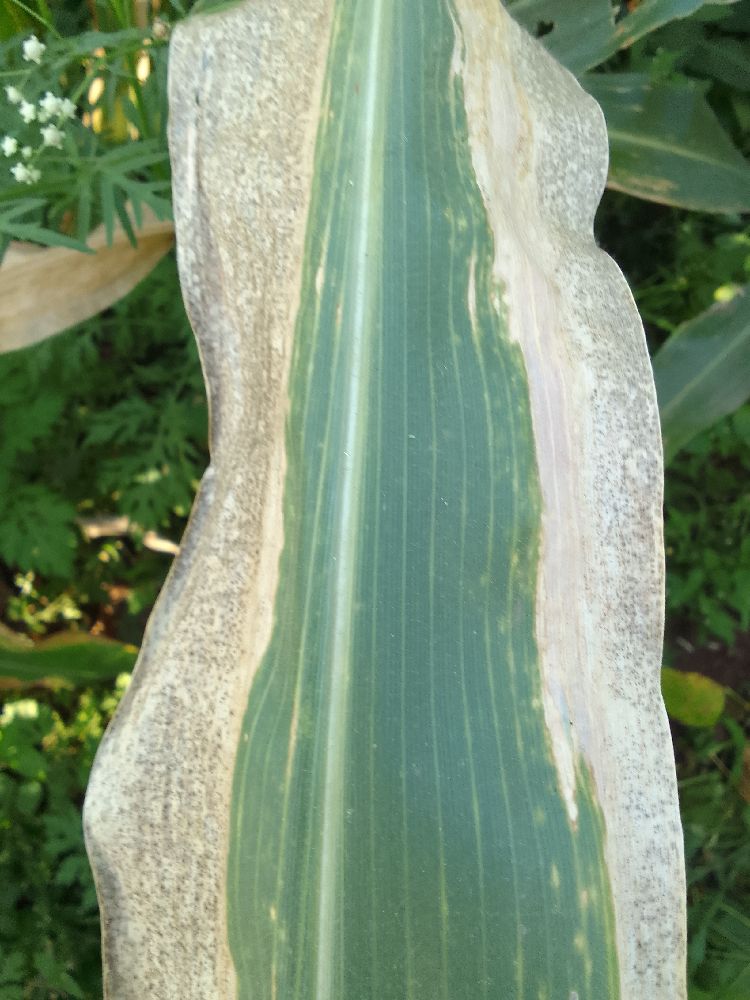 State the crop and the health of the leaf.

maize, maize lethal necrosis
